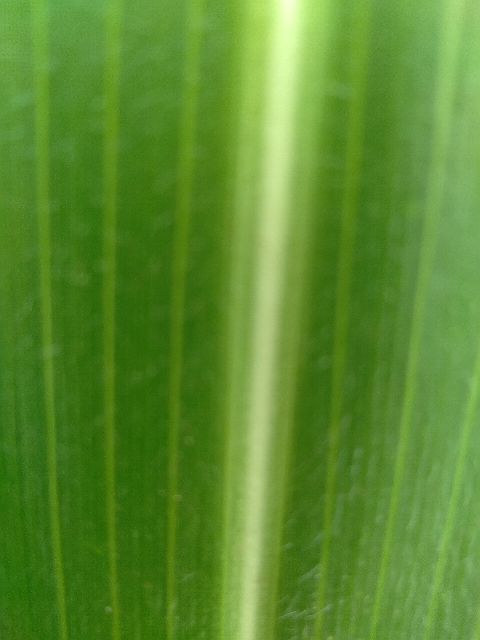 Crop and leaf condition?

maize, healthy
